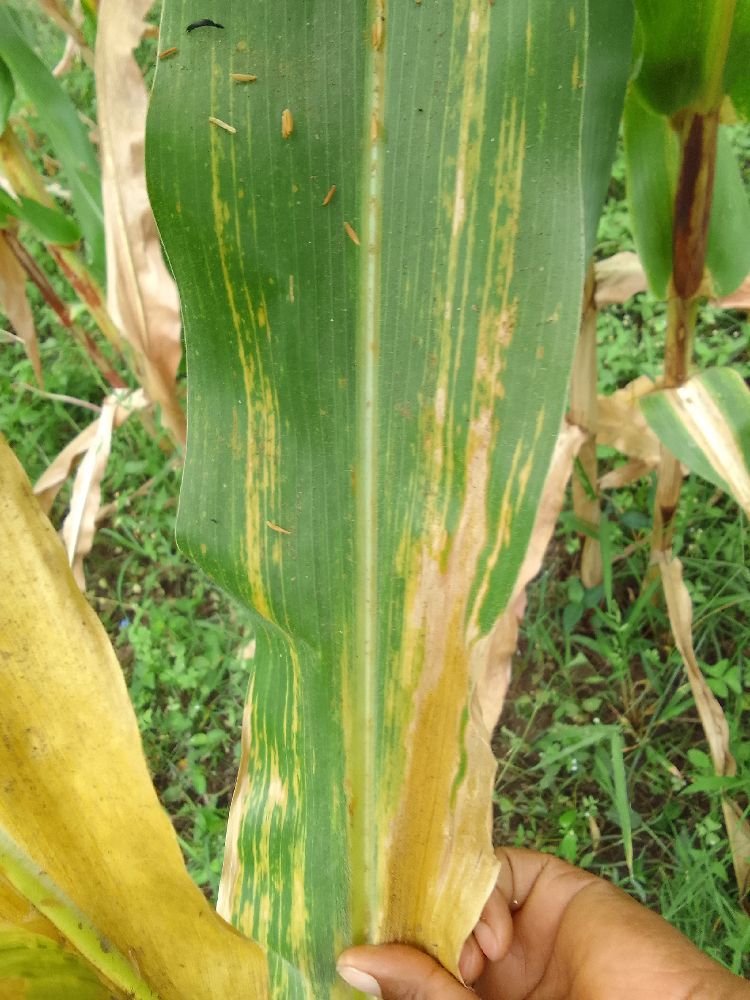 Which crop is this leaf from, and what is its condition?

maize, maize lethal necrosis
